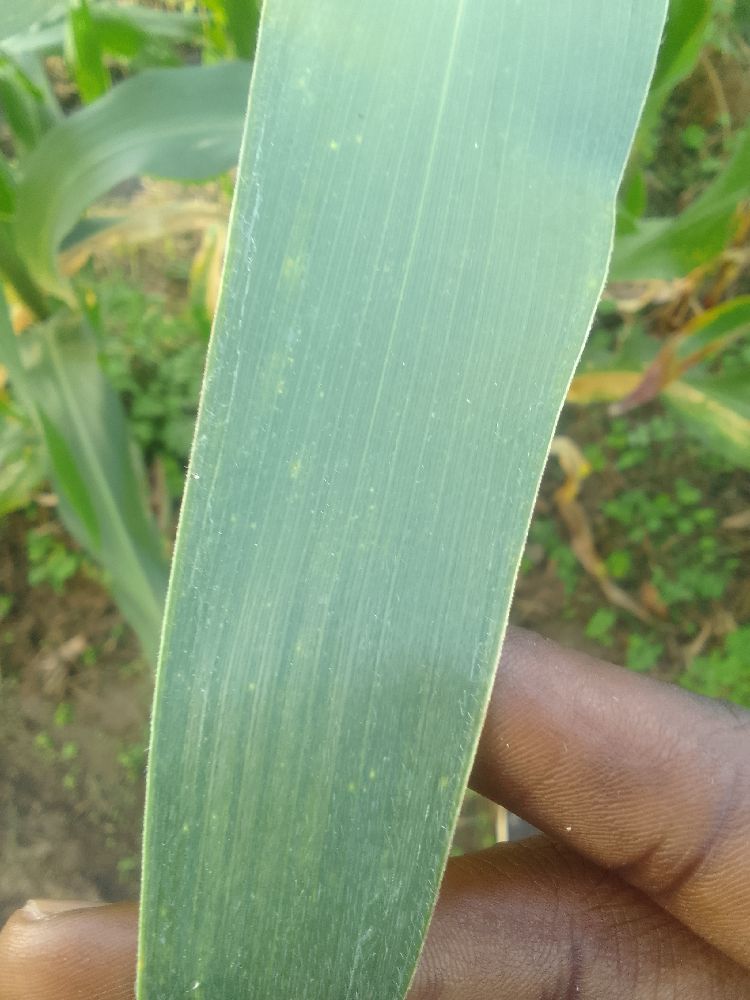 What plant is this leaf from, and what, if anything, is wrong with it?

maize, healthy
